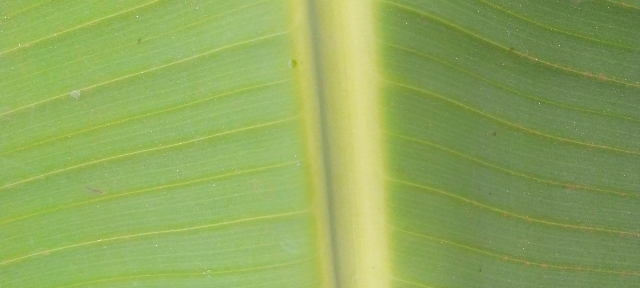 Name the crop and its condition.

banana, healthy
